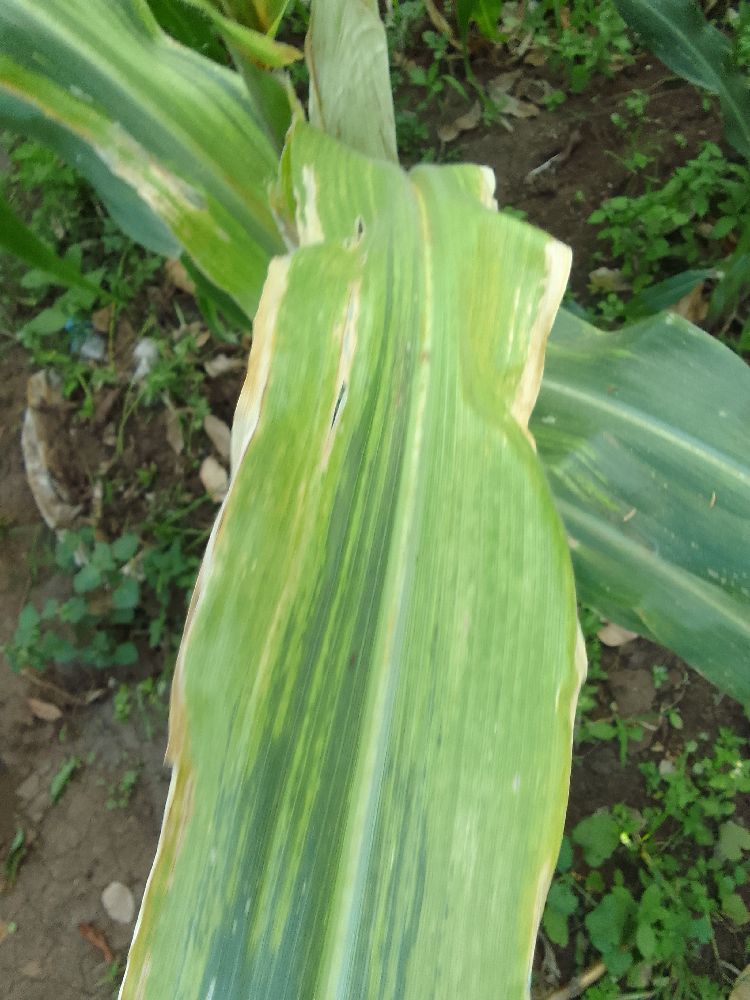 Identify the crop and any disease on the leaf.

maize, maize lethal necrosis
